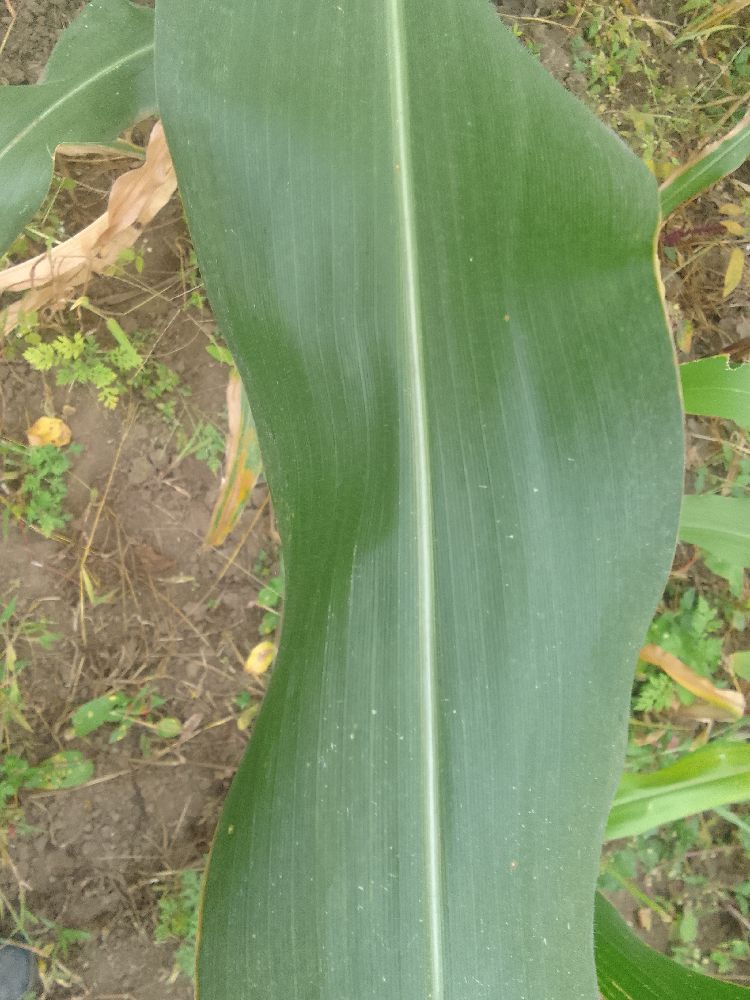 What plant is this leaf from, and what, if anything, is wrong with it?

maize, healthy
